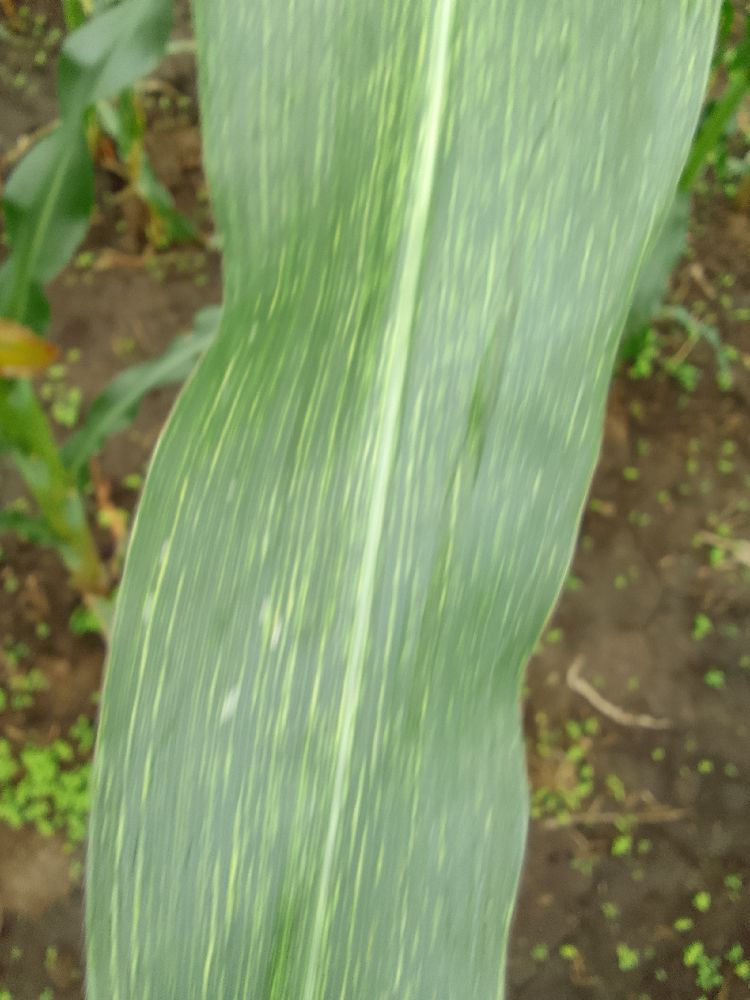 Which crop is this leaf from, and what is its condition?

maize, maize streak virus
